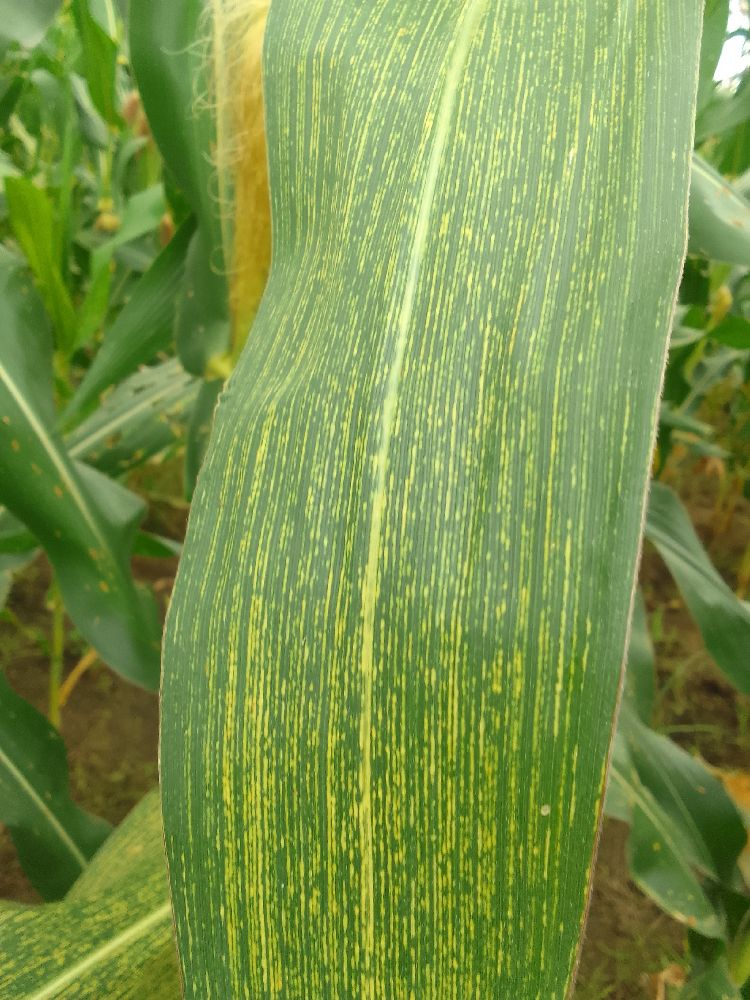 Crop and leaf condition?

maize, maize streak virus
